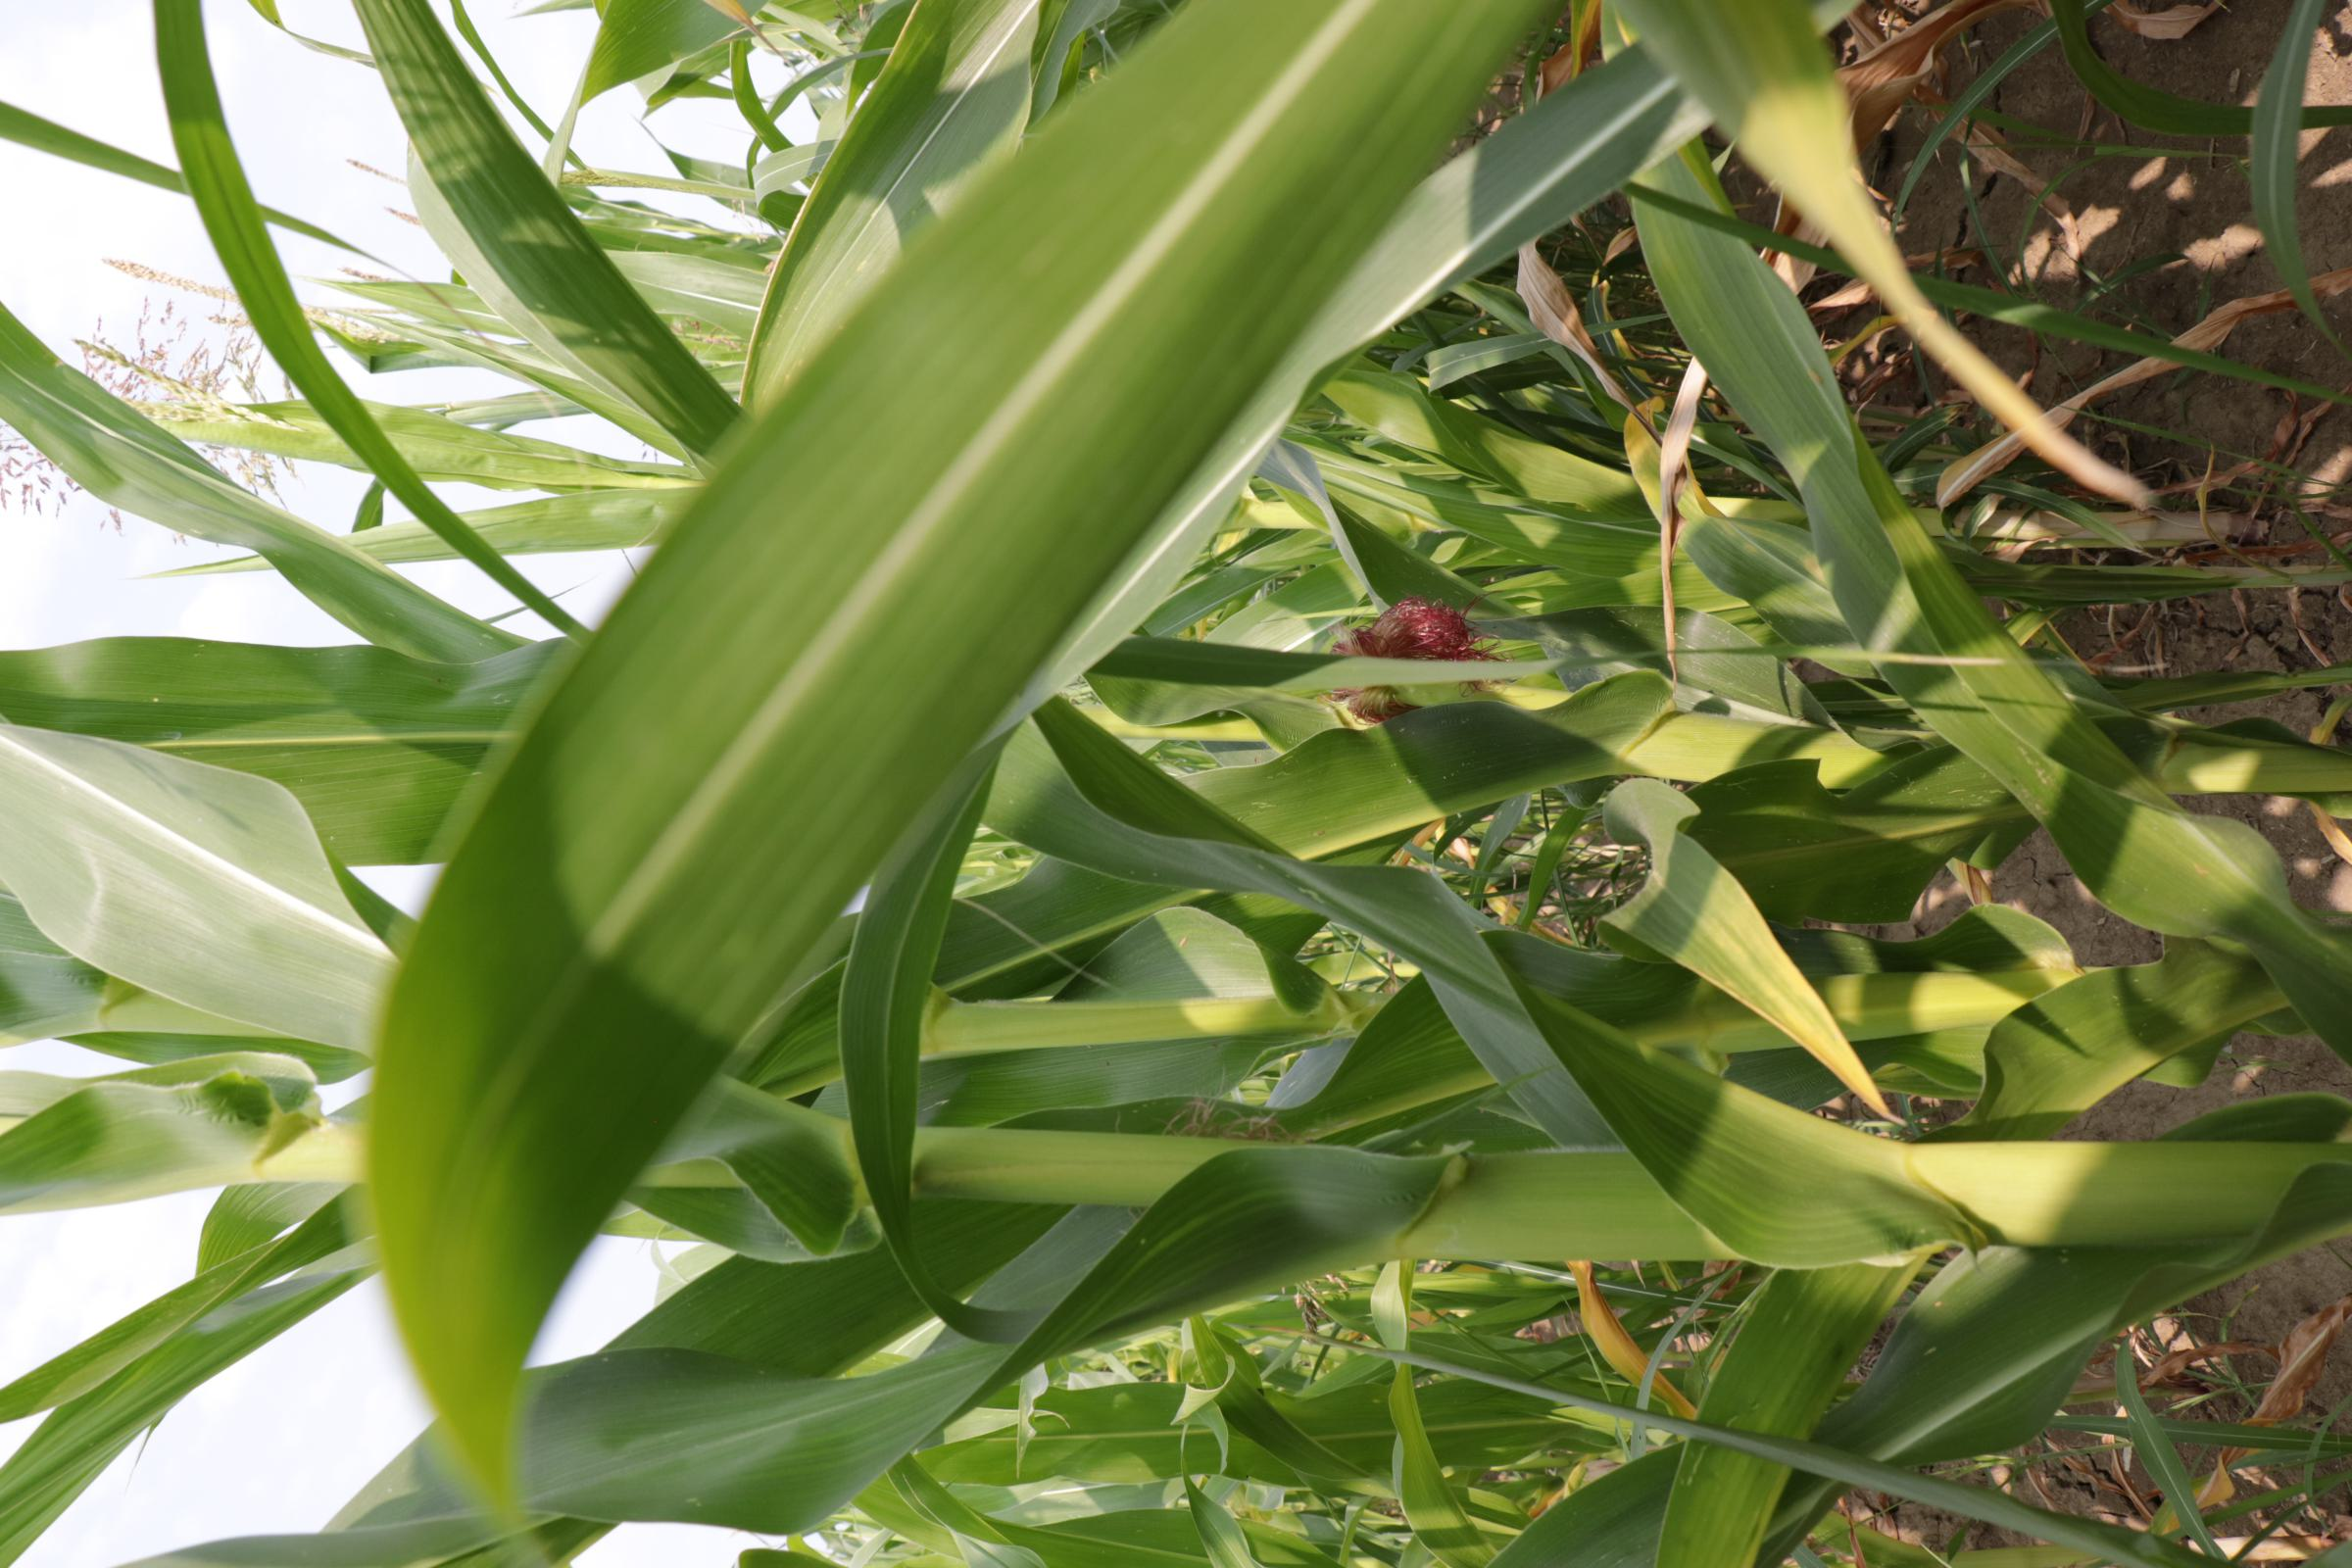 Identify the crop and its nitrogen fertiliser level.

maize, full nitrogen fertilisation
